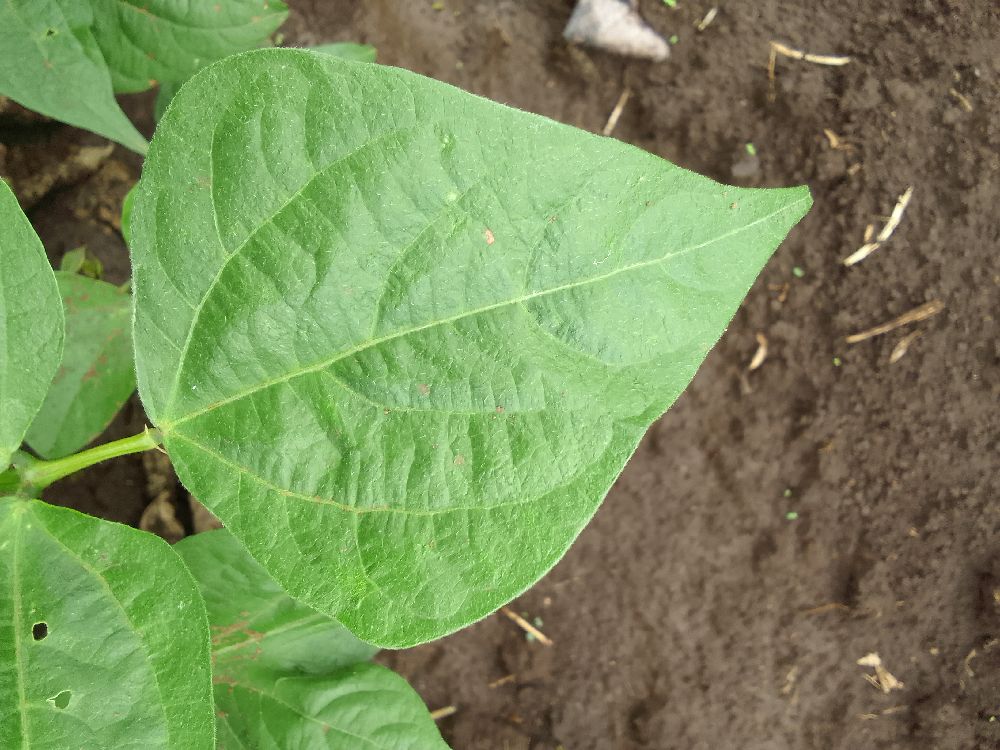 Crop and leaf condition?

common bean, healthy
